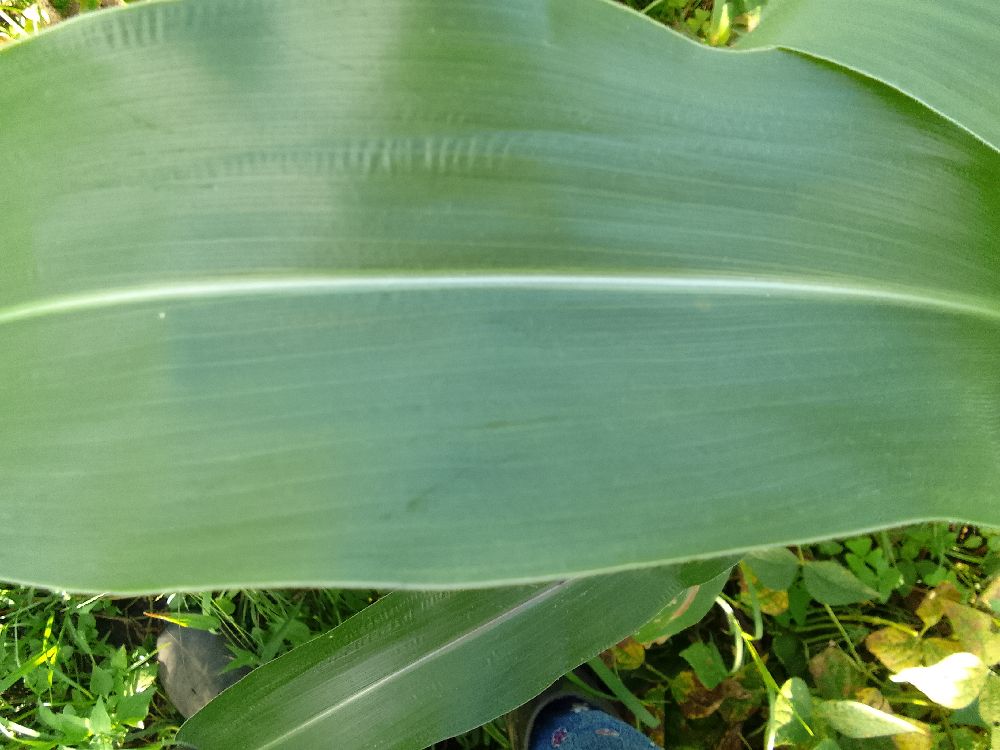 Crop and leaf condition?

maize, healthy
